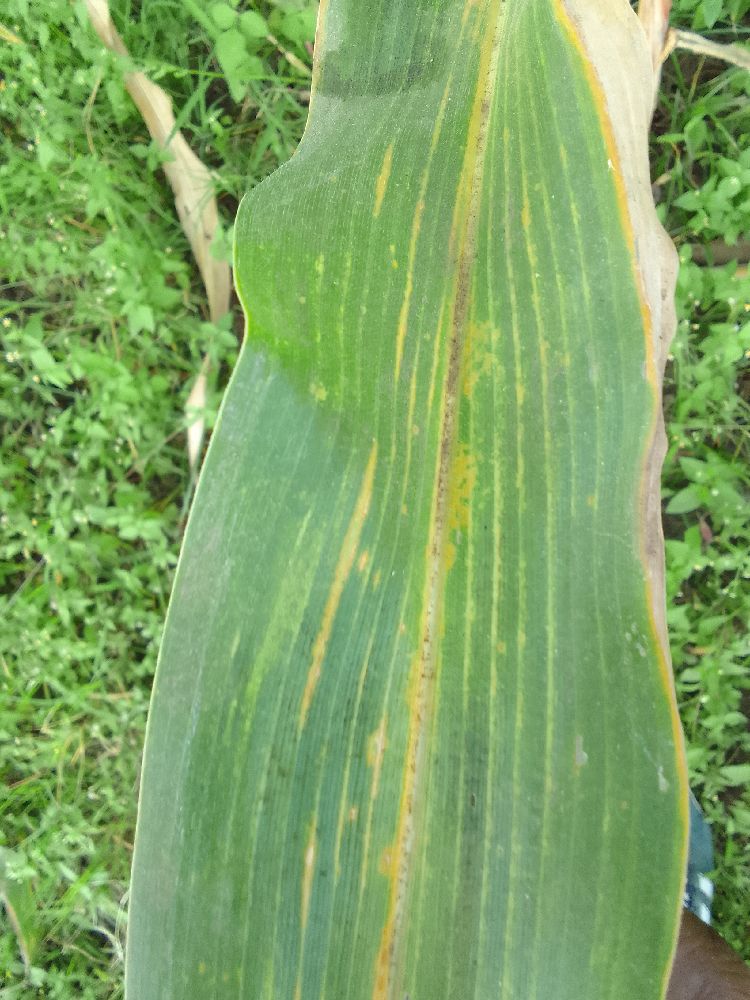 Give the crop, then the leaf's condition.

maize, maize lethal necrosis
